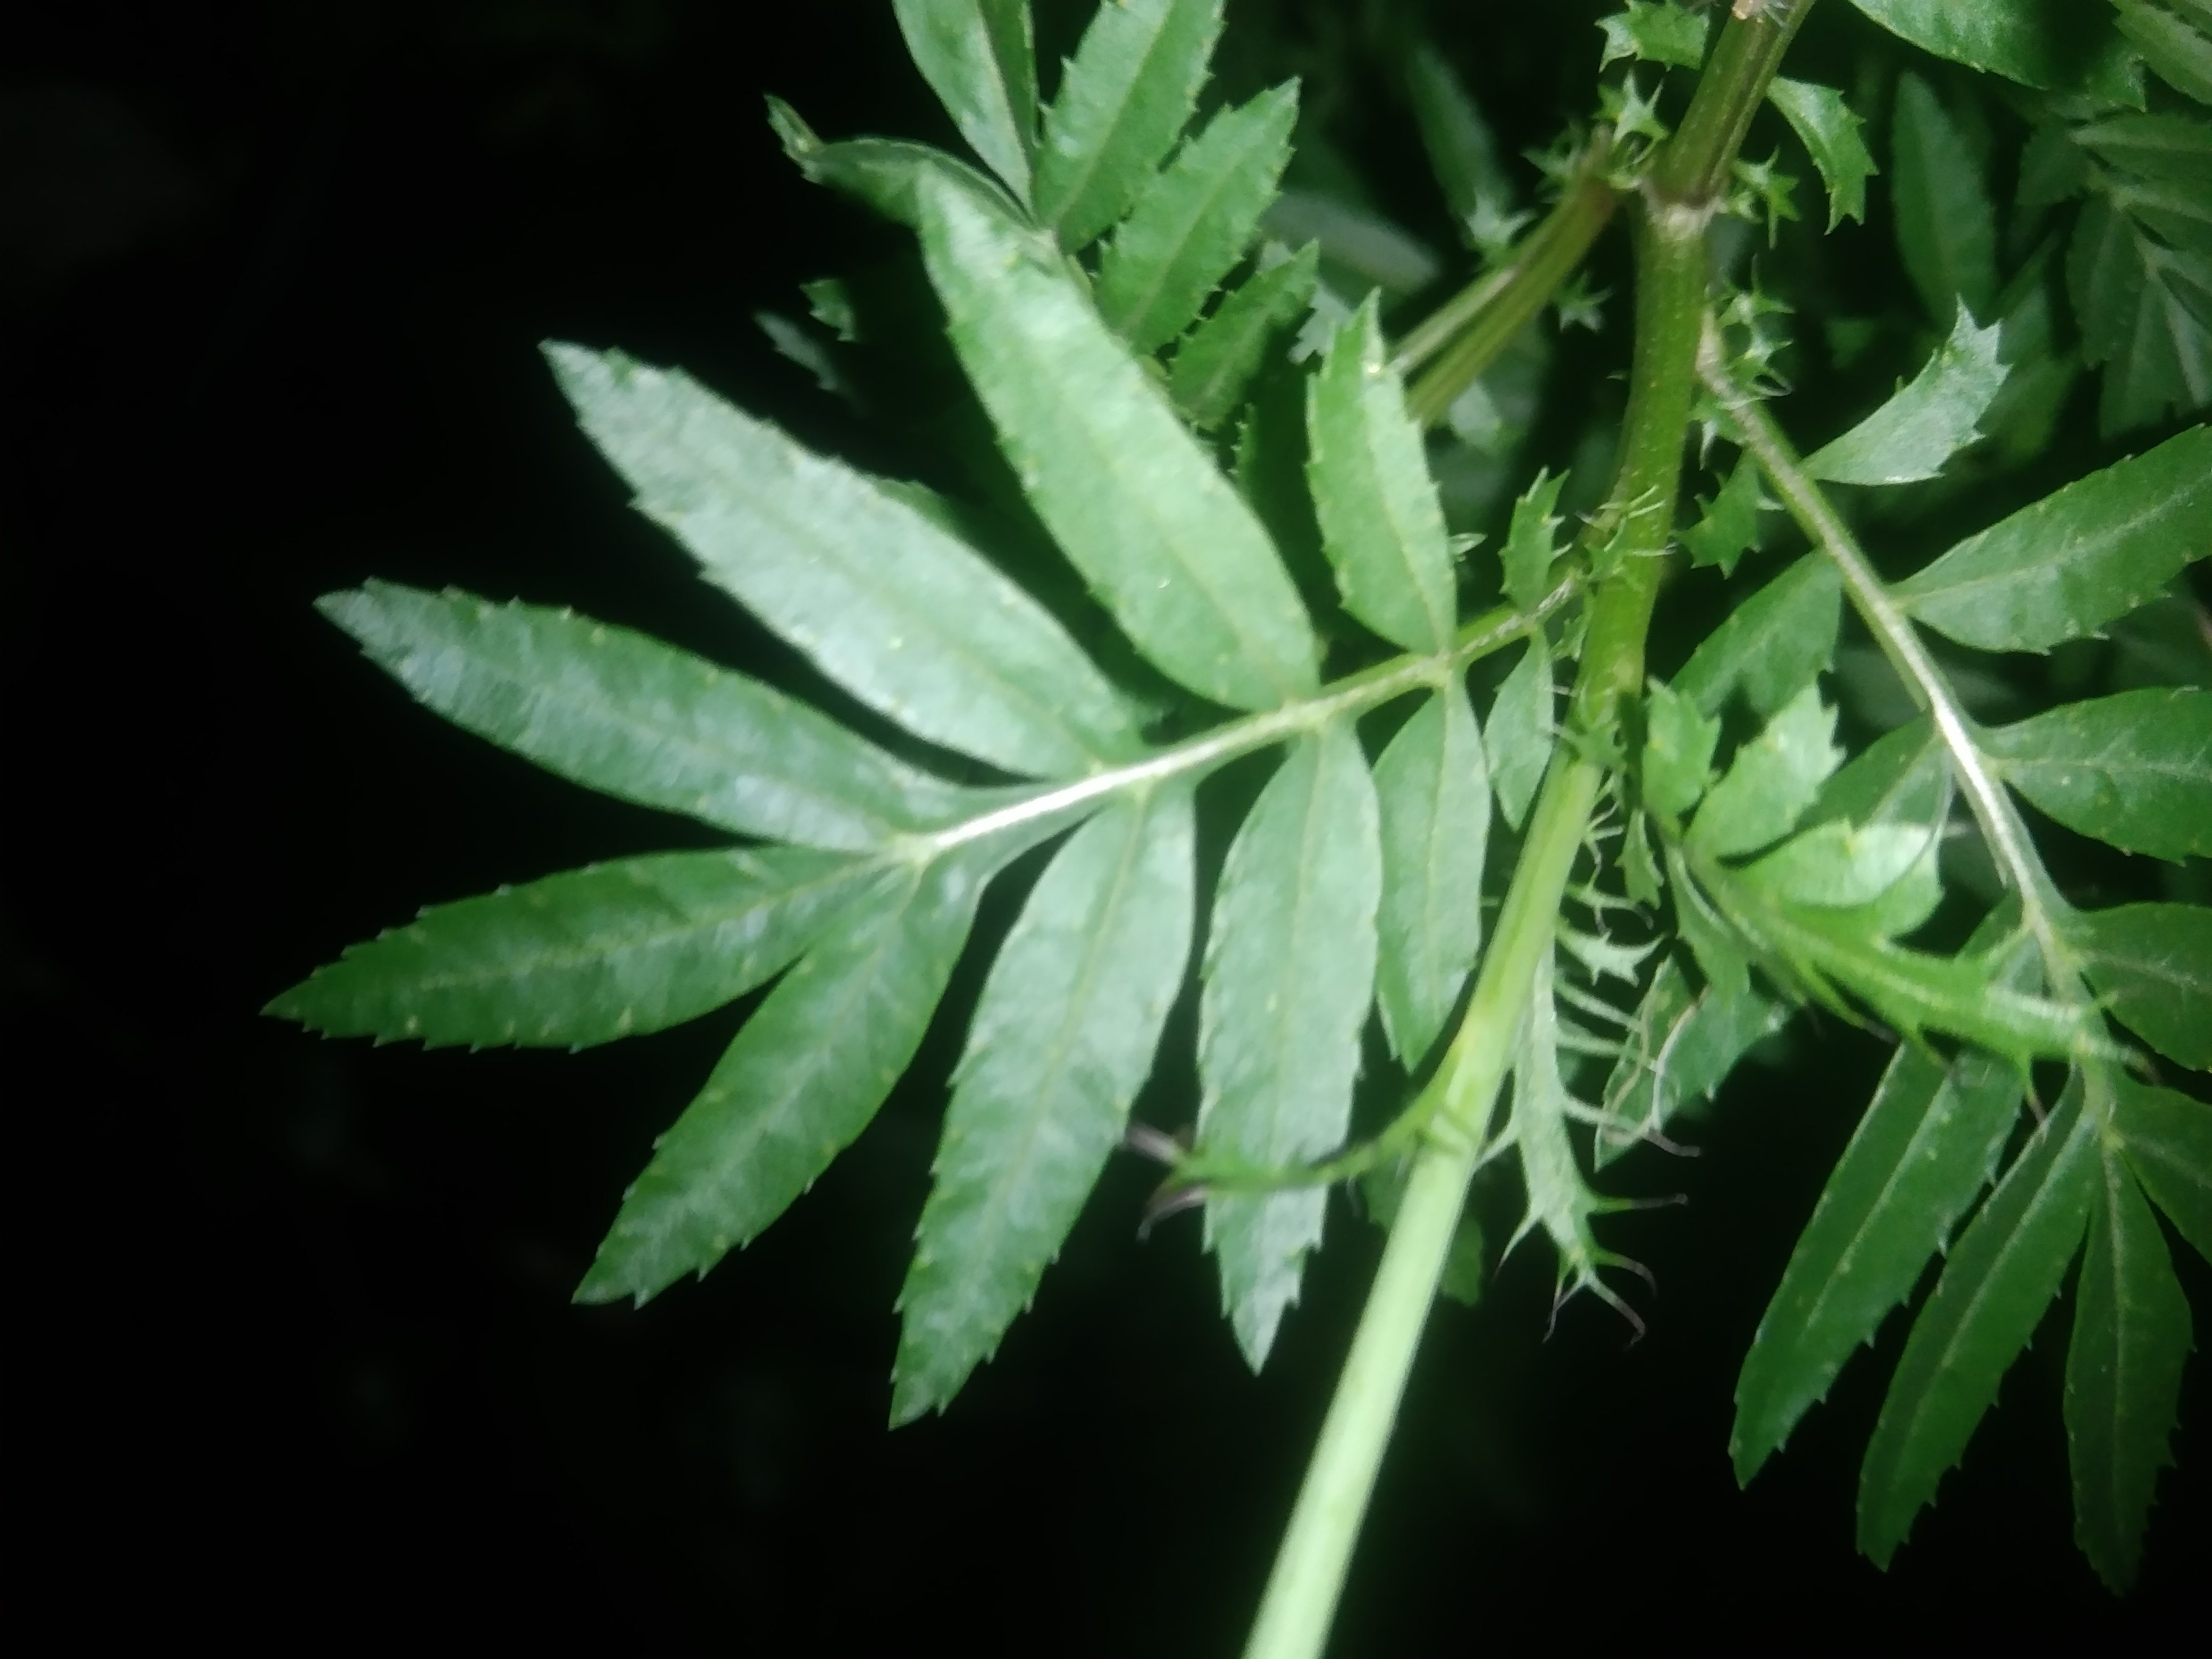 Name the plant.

marigold
